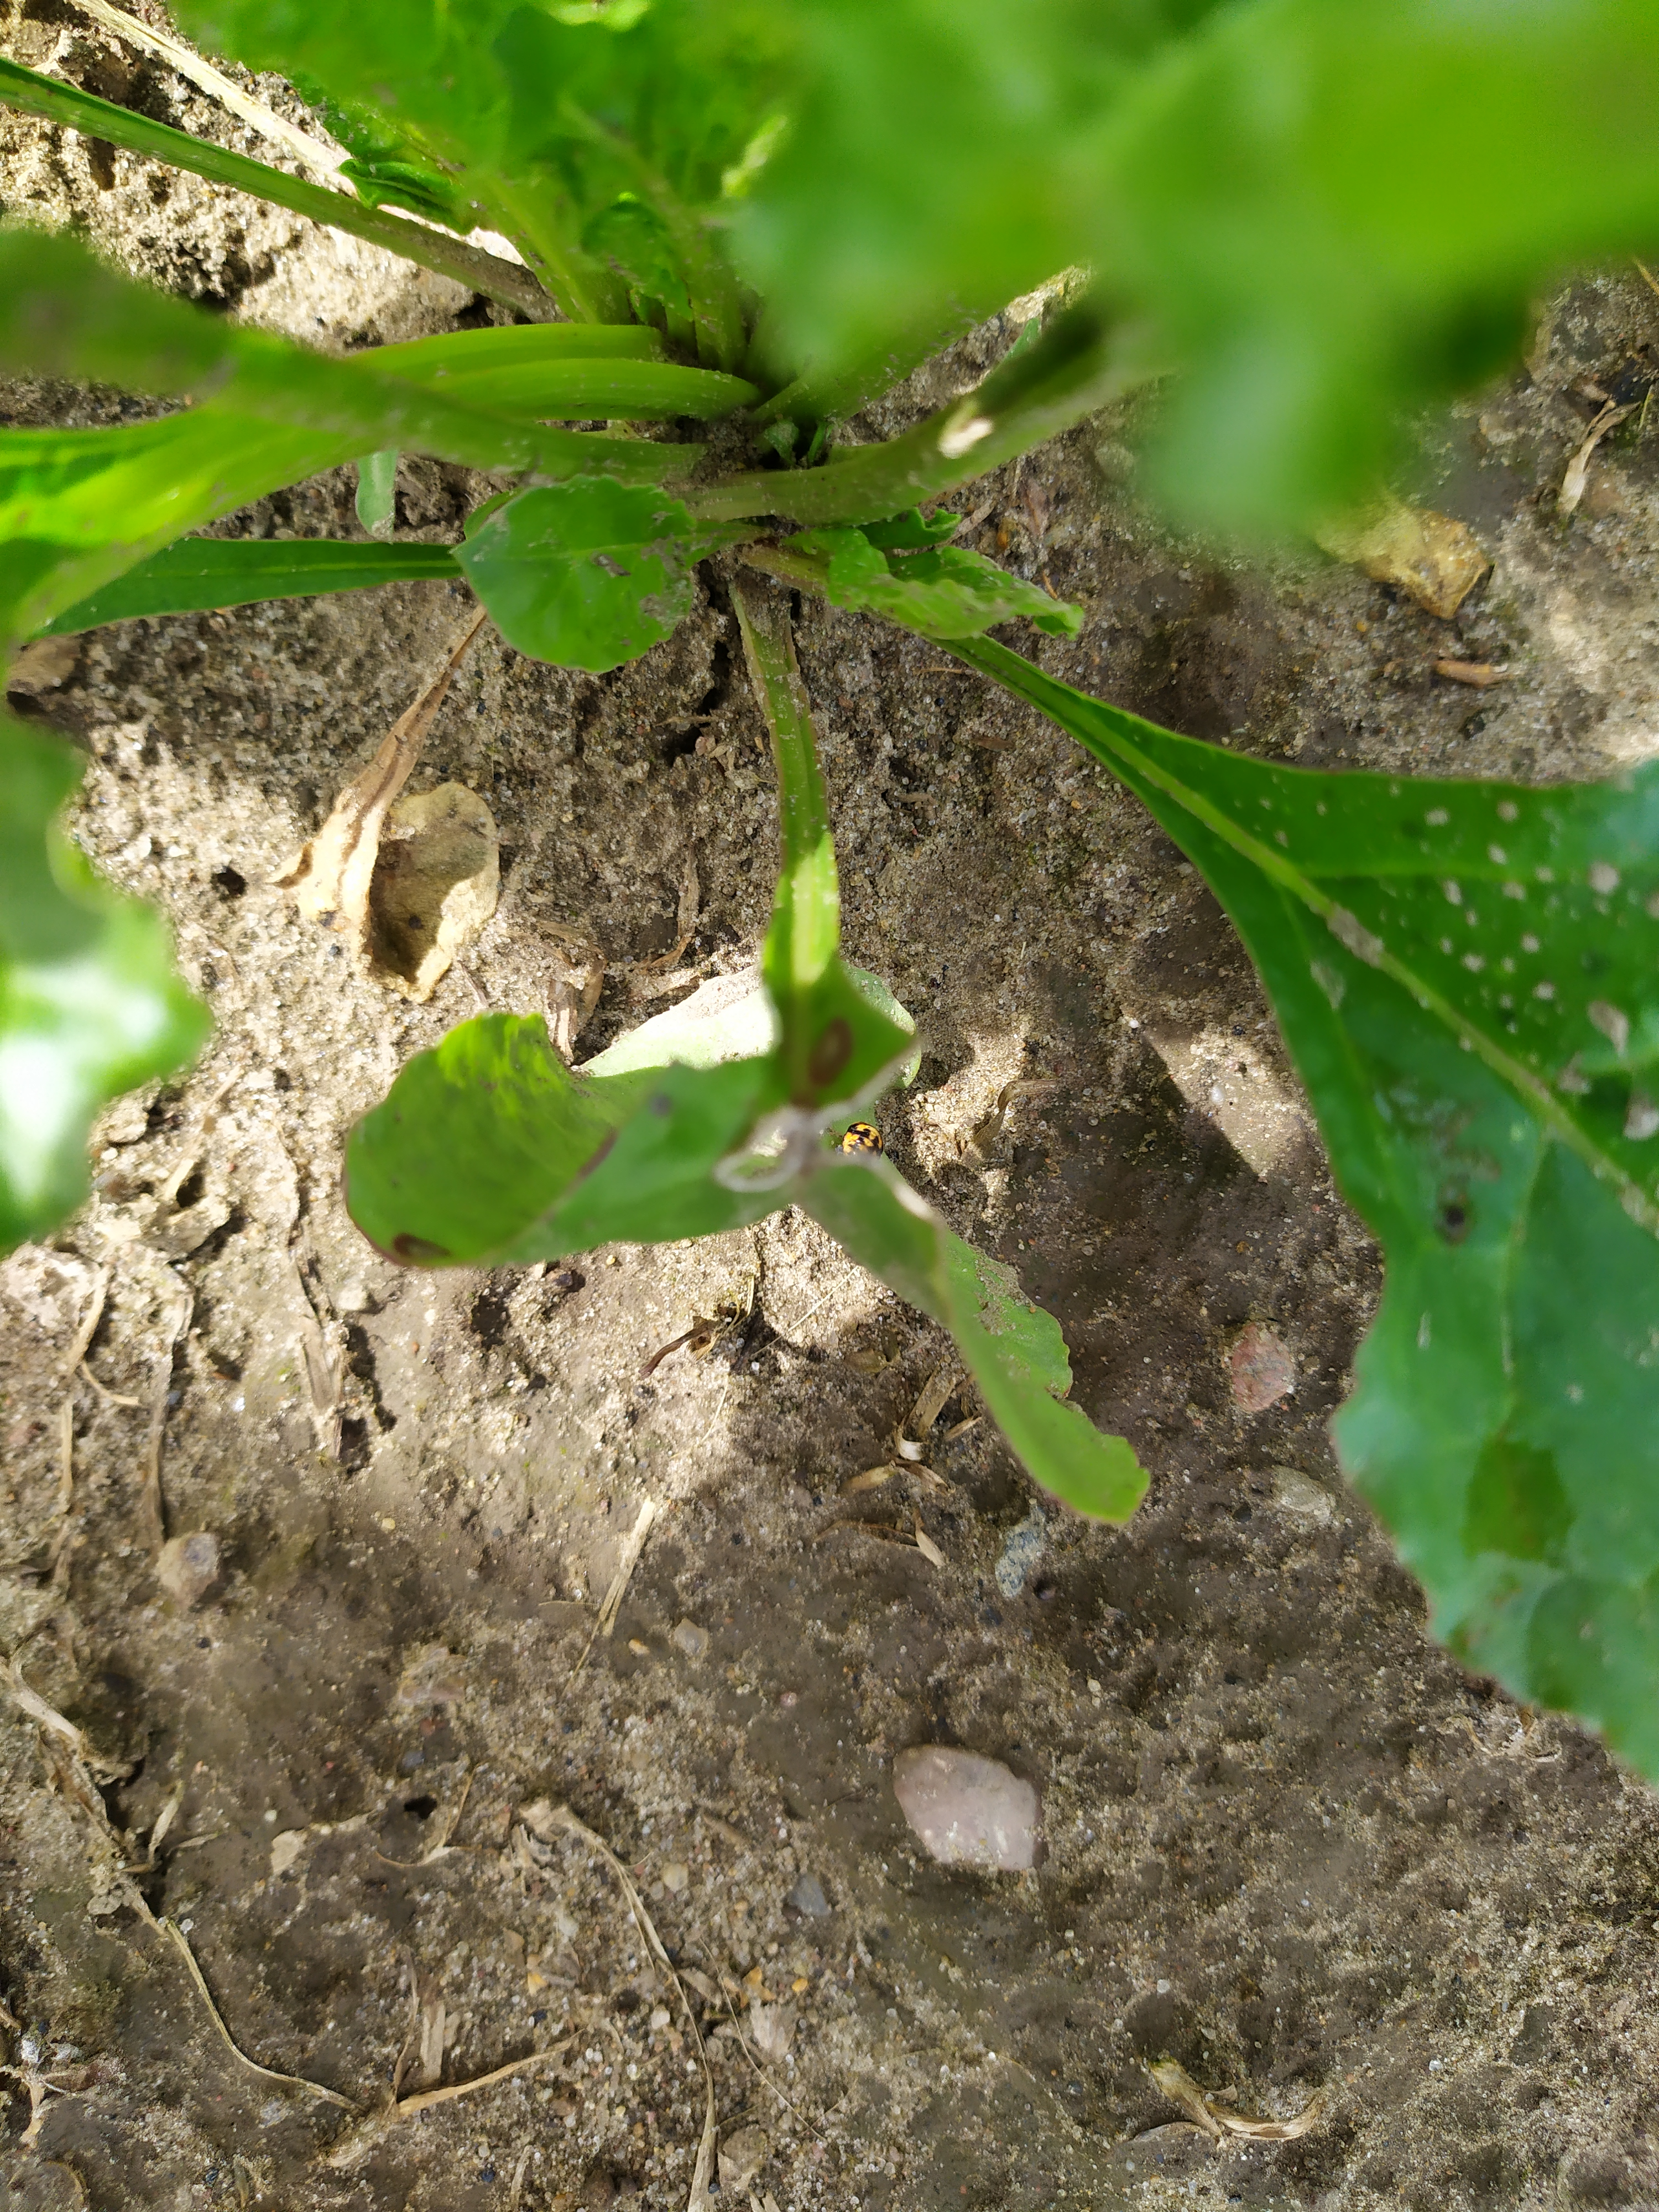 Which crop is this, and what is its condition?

beet, cercospora
